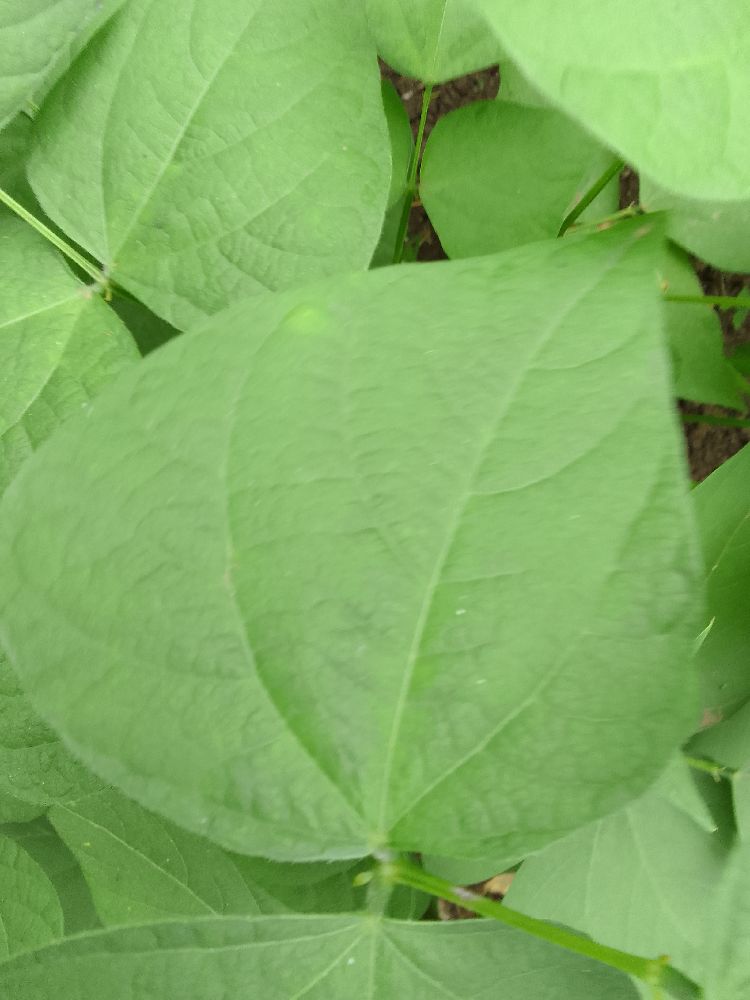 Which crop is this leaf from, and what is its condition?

common bean, healthy
